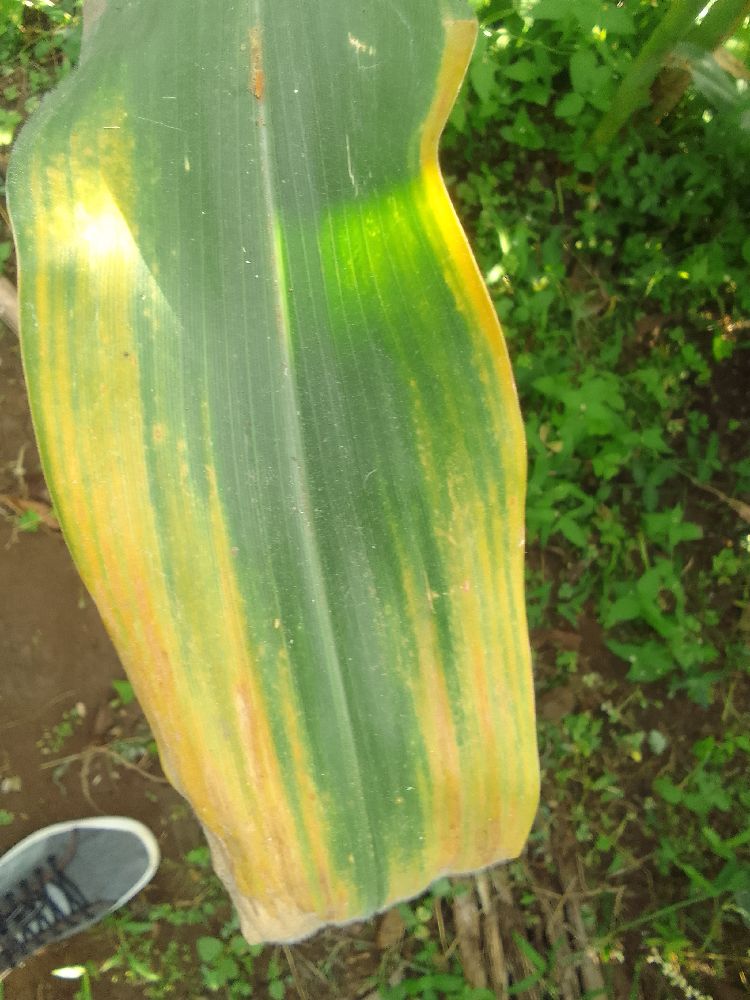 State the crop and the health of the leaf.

maize, maize lethal necrosis
